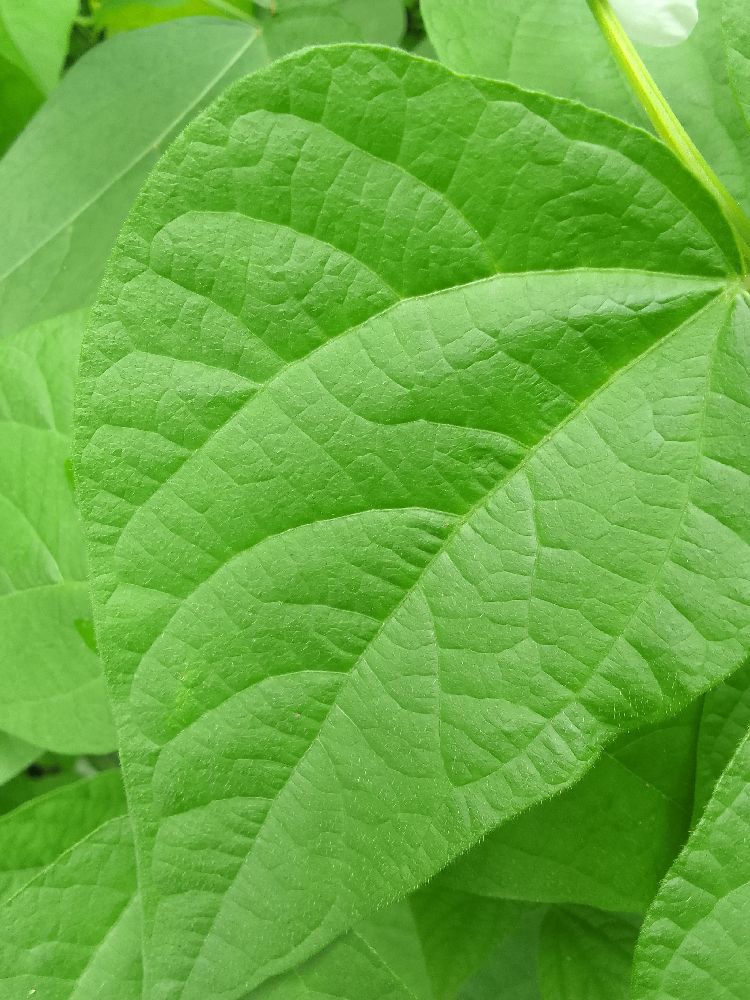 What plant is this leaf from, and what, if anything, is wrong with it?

common bean, healthy
